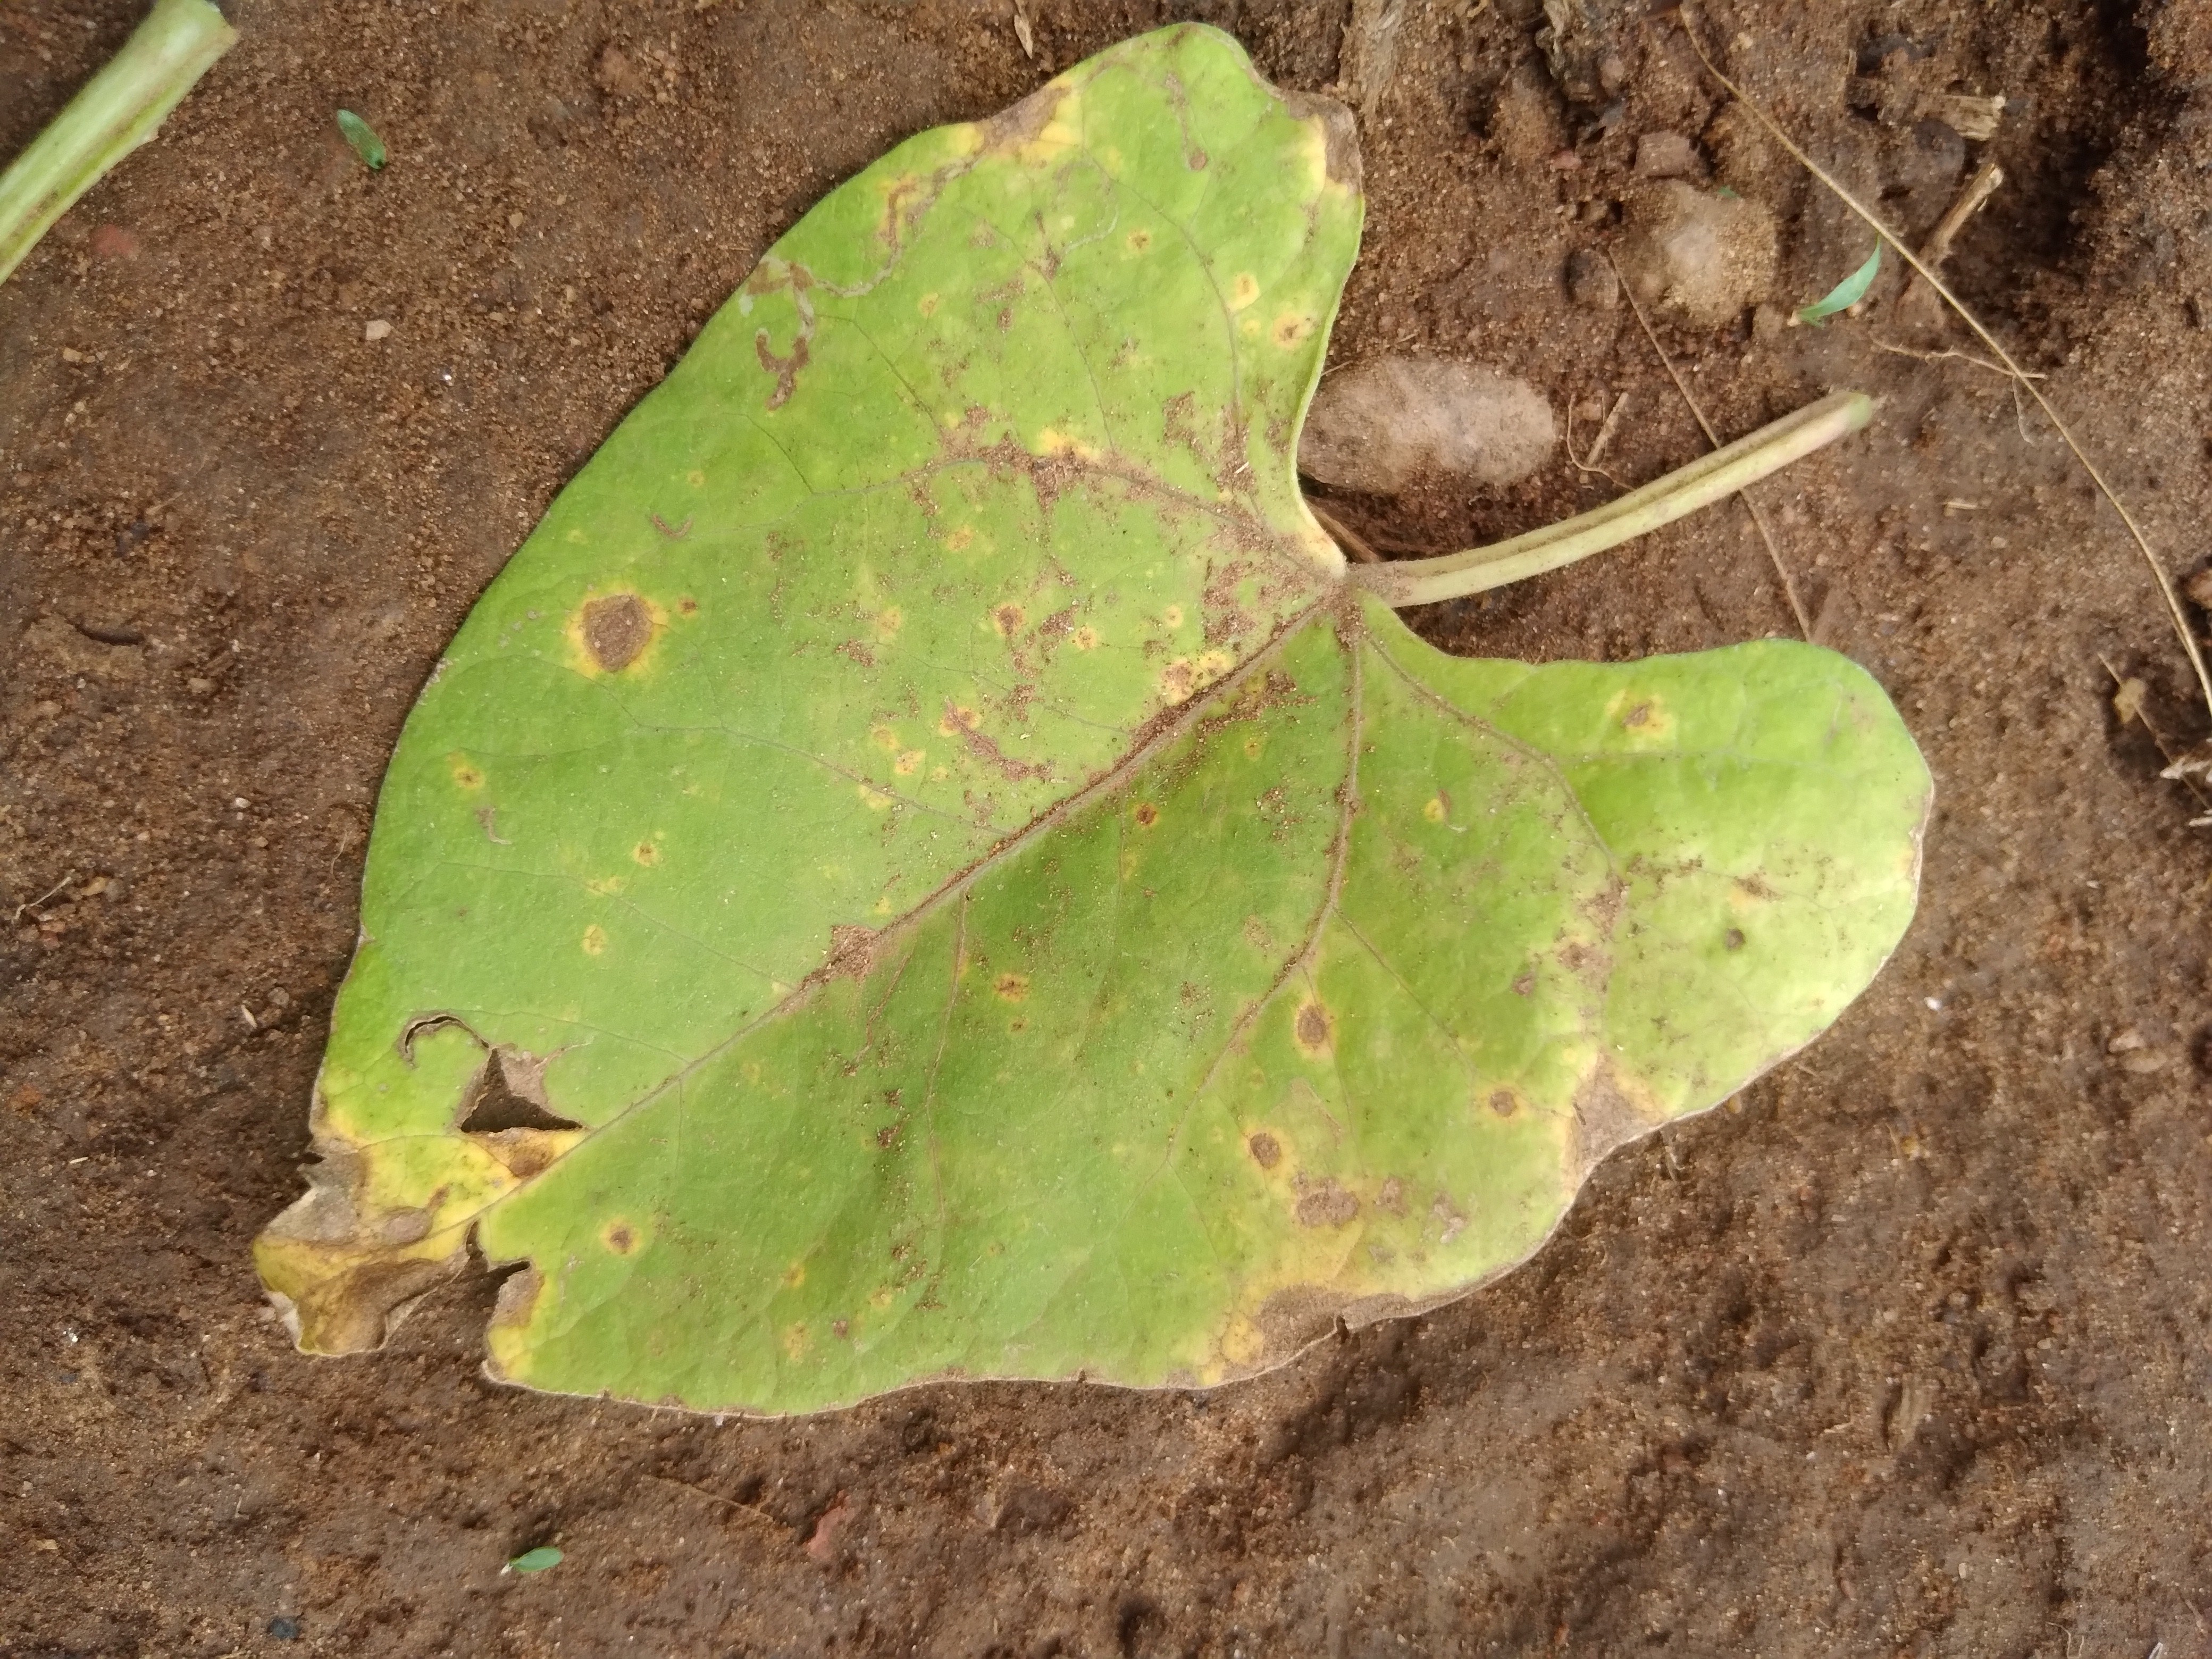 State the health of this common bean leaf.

rust
